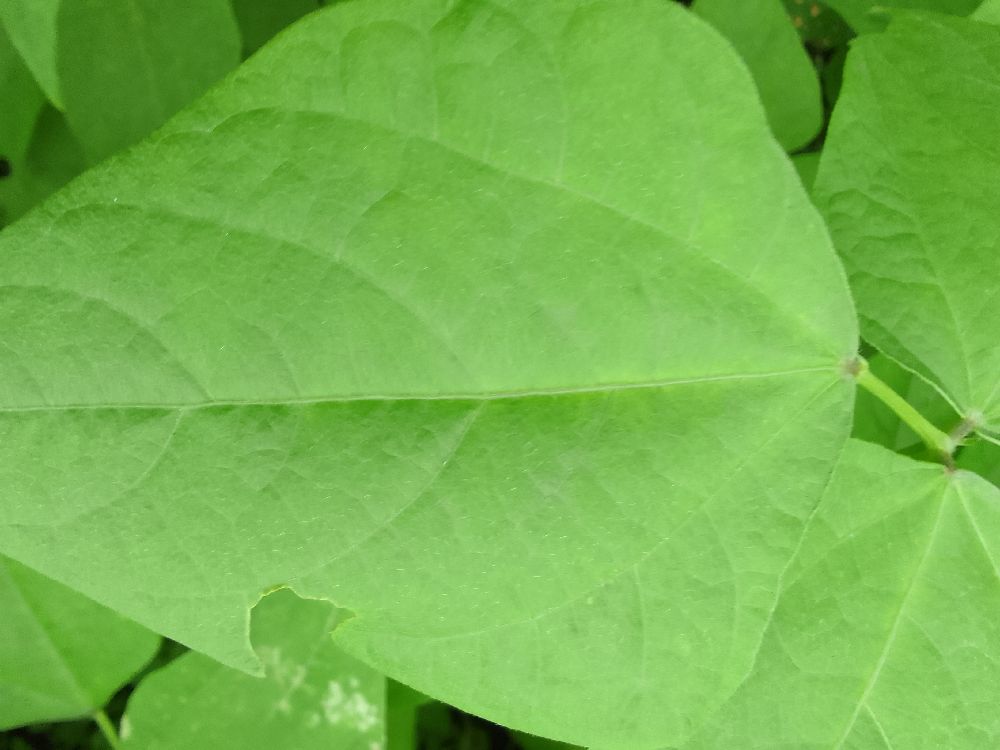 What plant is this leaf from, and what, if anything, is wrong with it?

common bean, healthy
